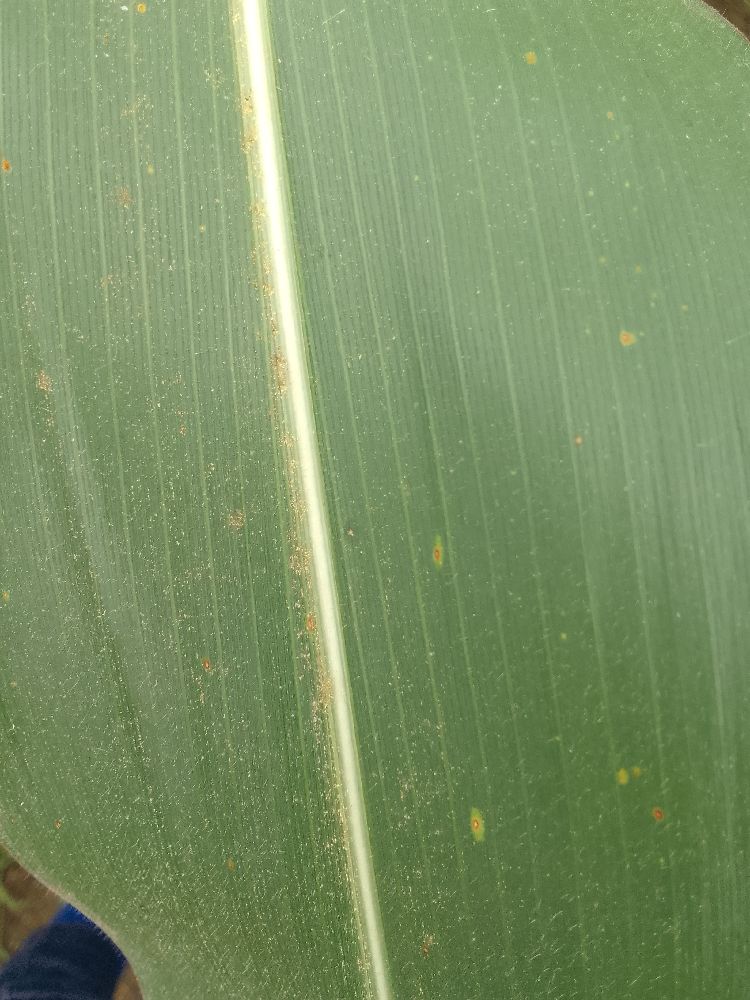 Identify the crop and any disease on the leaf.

maize, healthy
